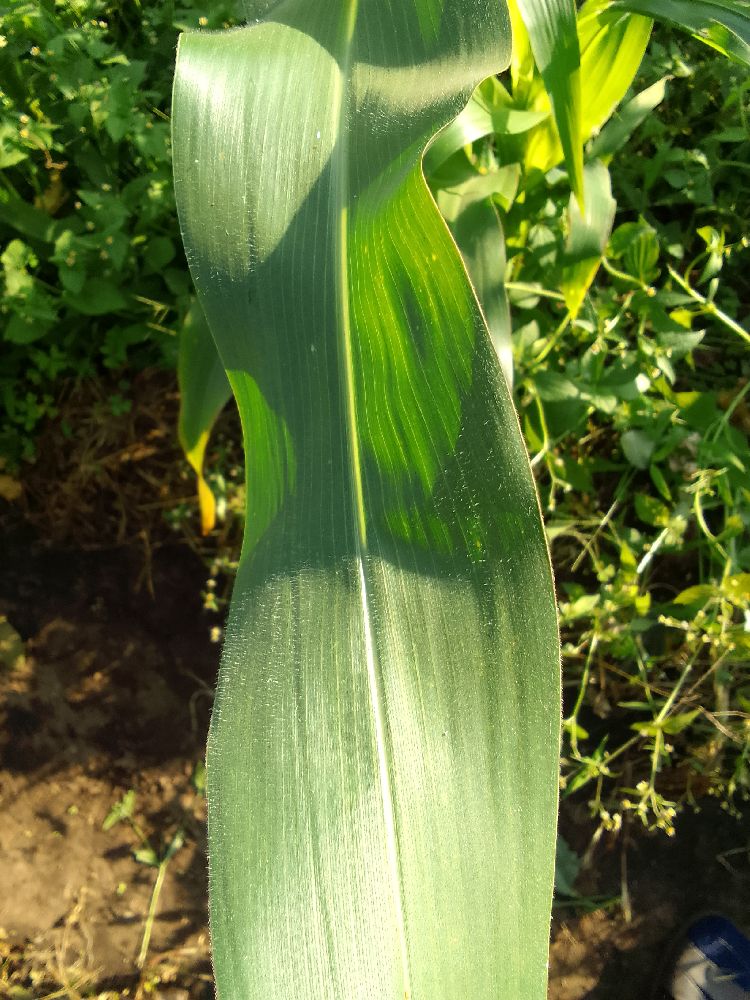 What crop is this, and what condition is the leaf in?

maize, healthy
